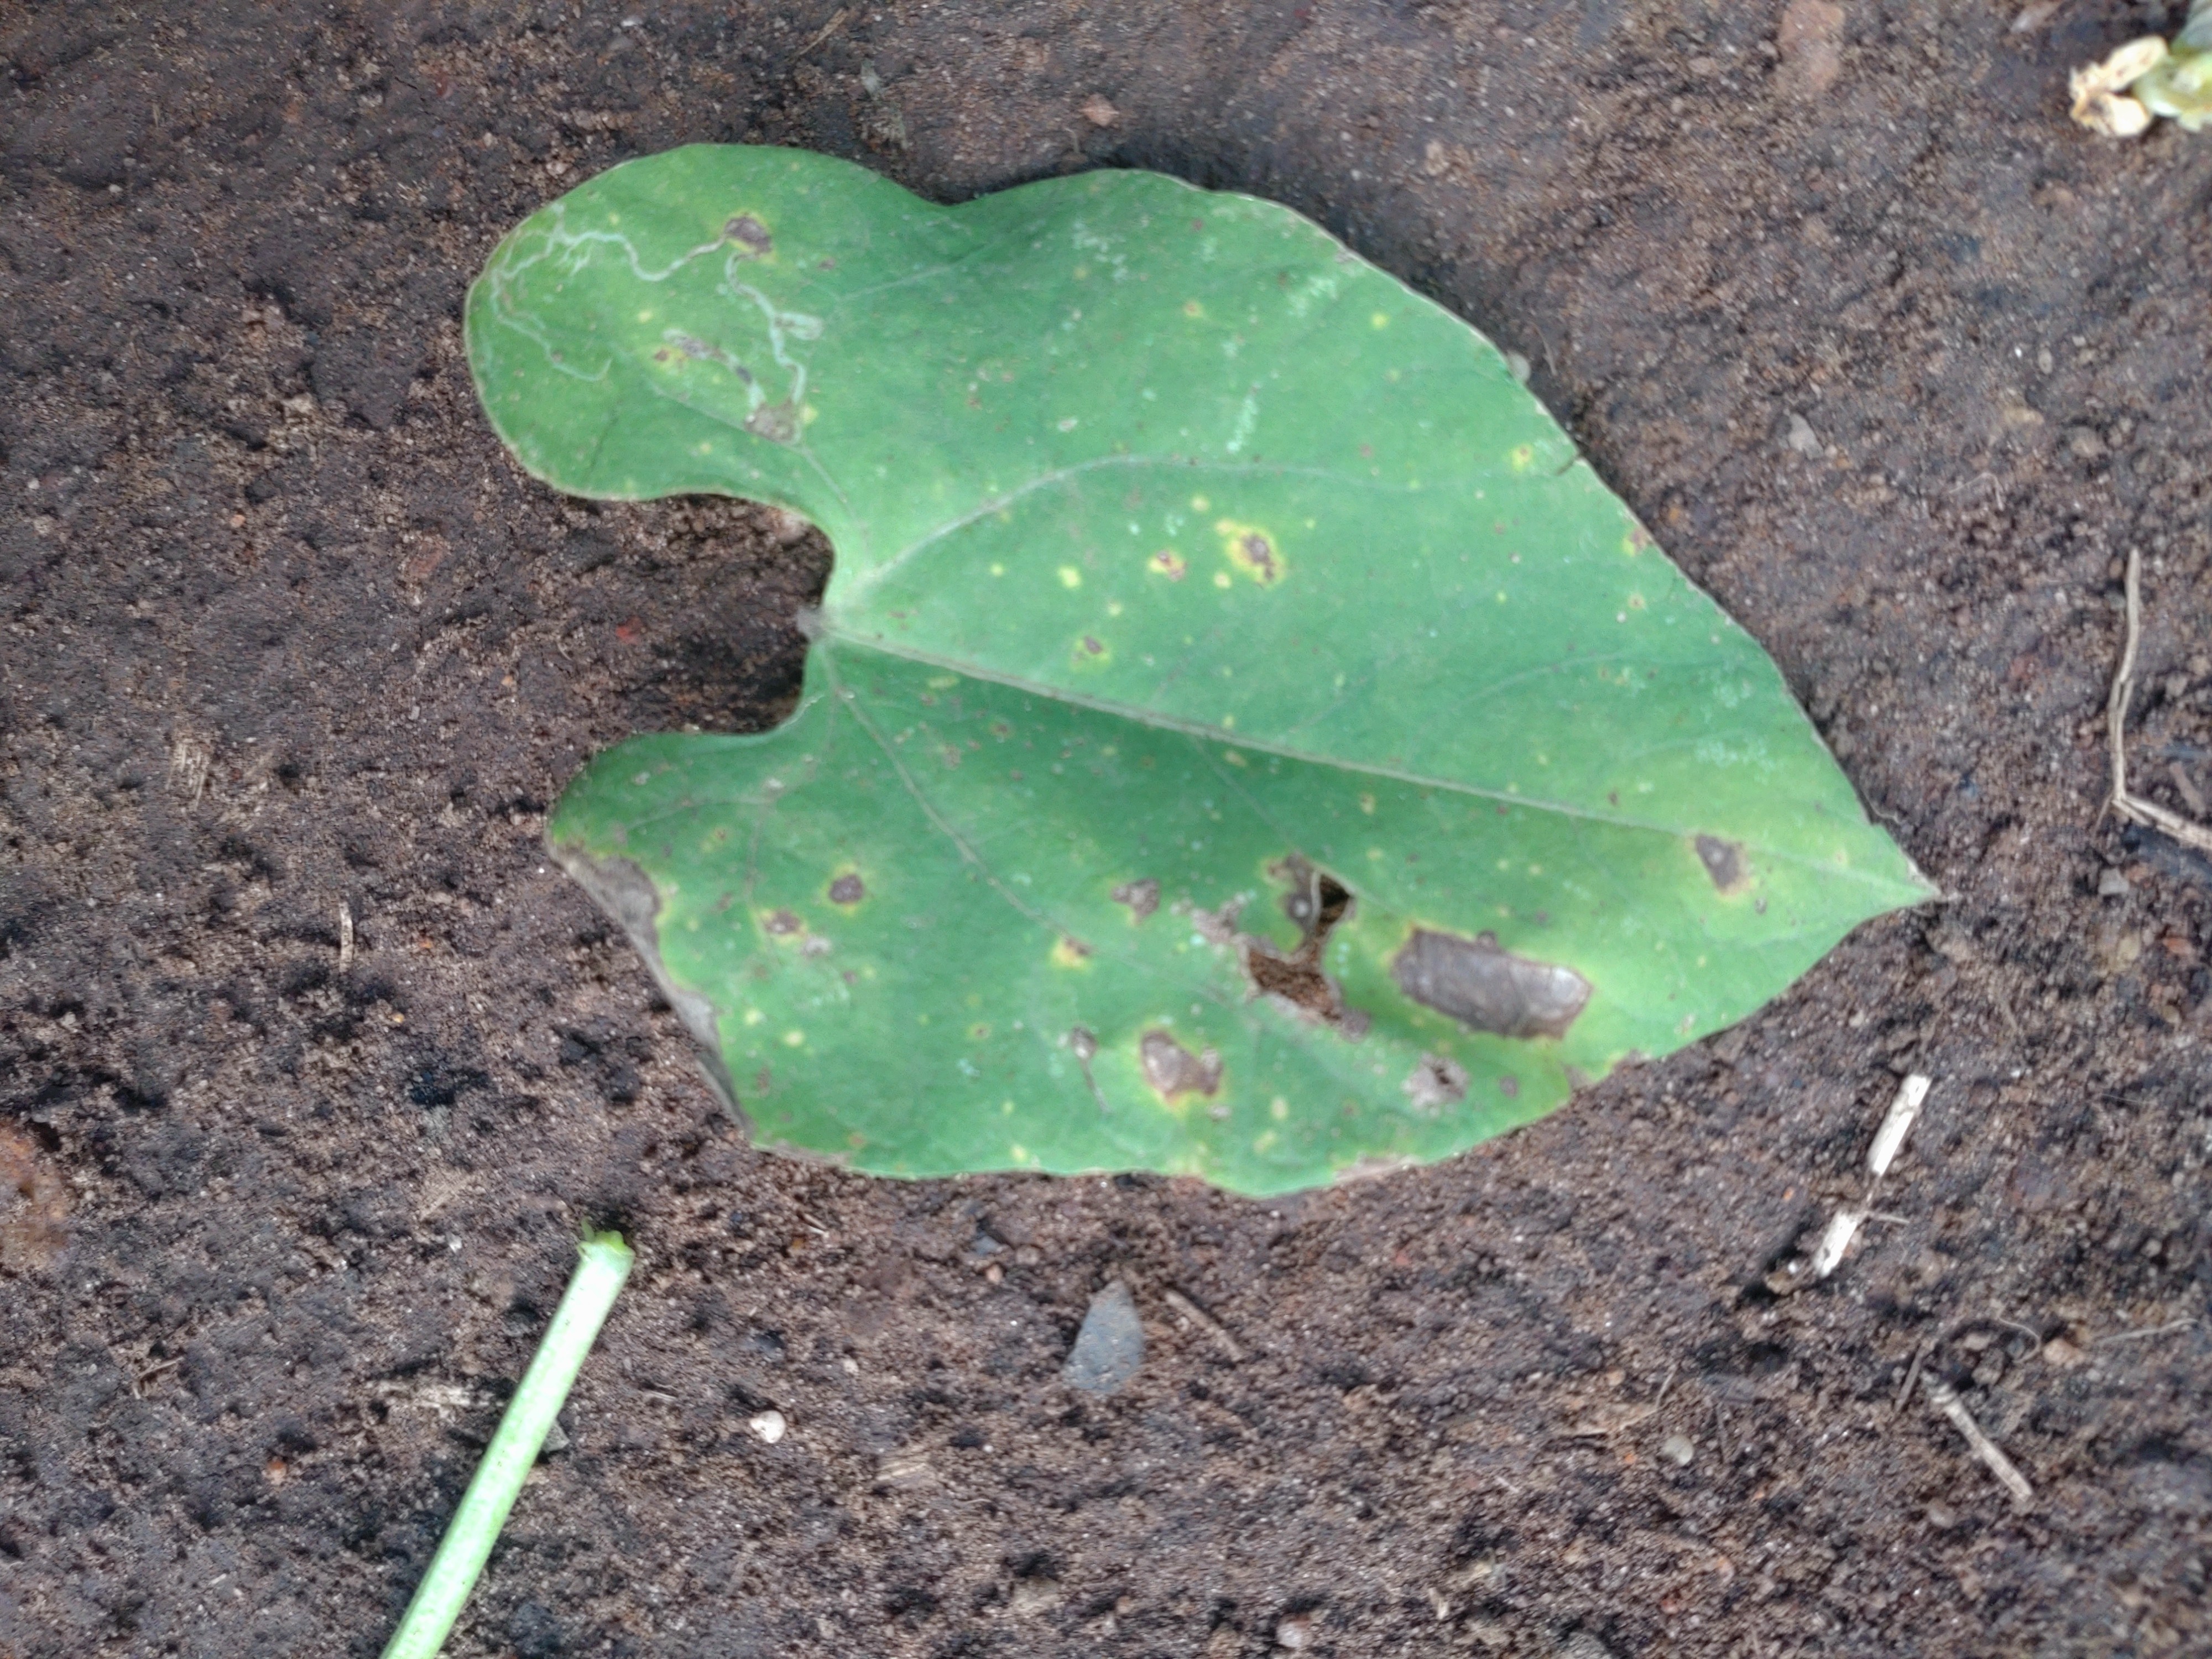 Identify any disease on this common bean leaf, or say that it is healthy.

rust
